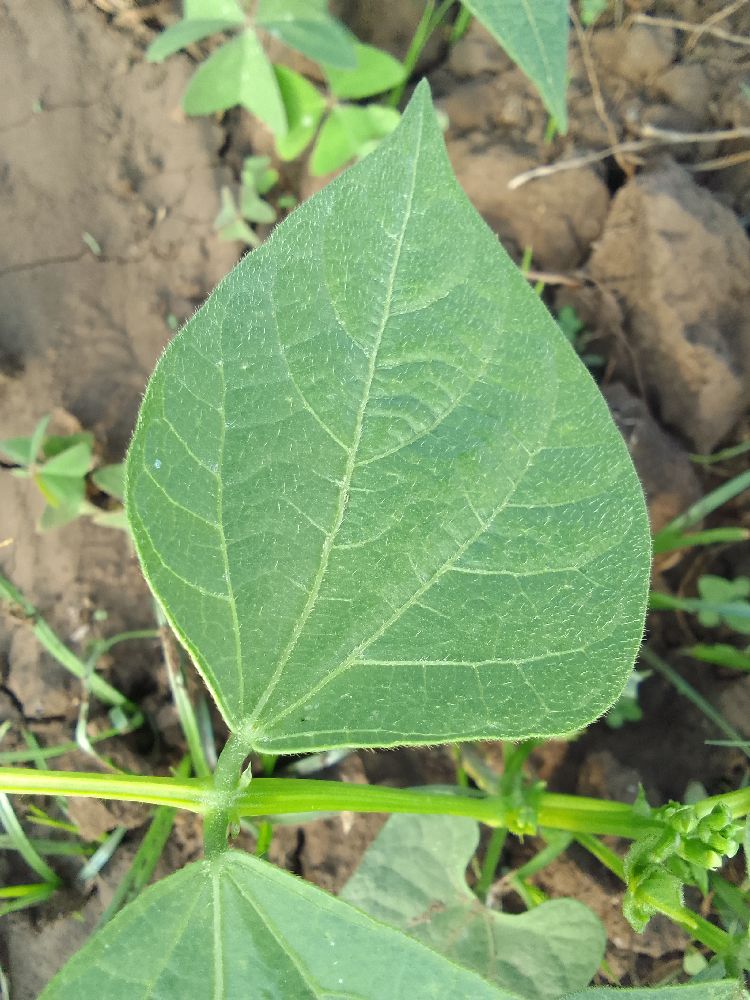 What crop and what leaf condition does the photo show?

common bean, healthy
